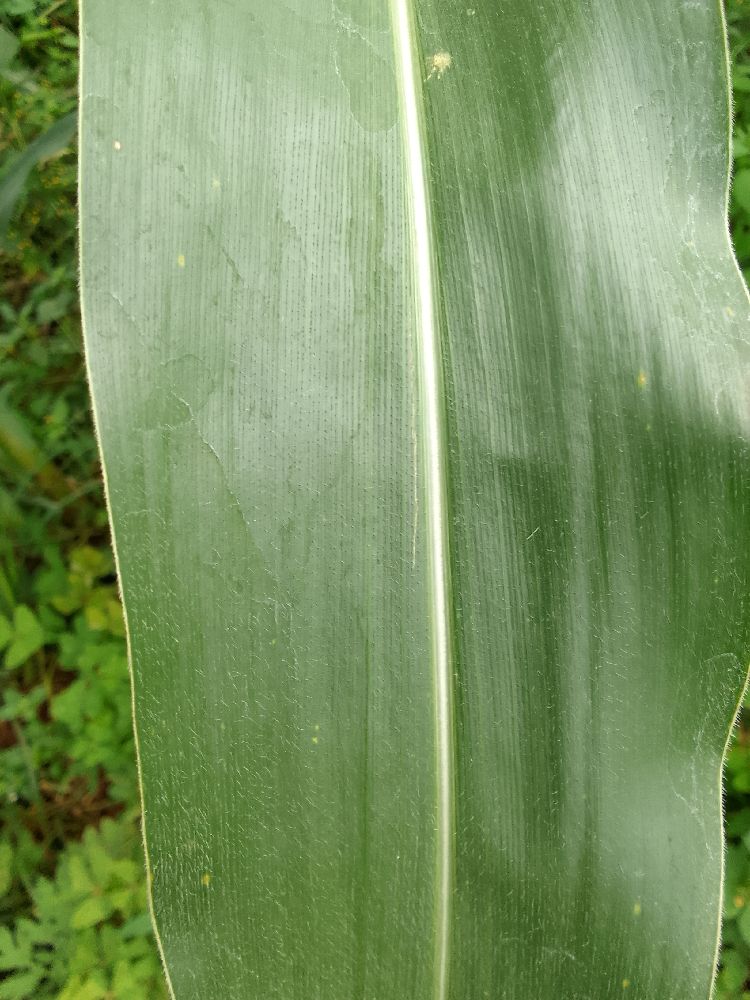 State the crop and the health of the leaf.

maize, healthy
